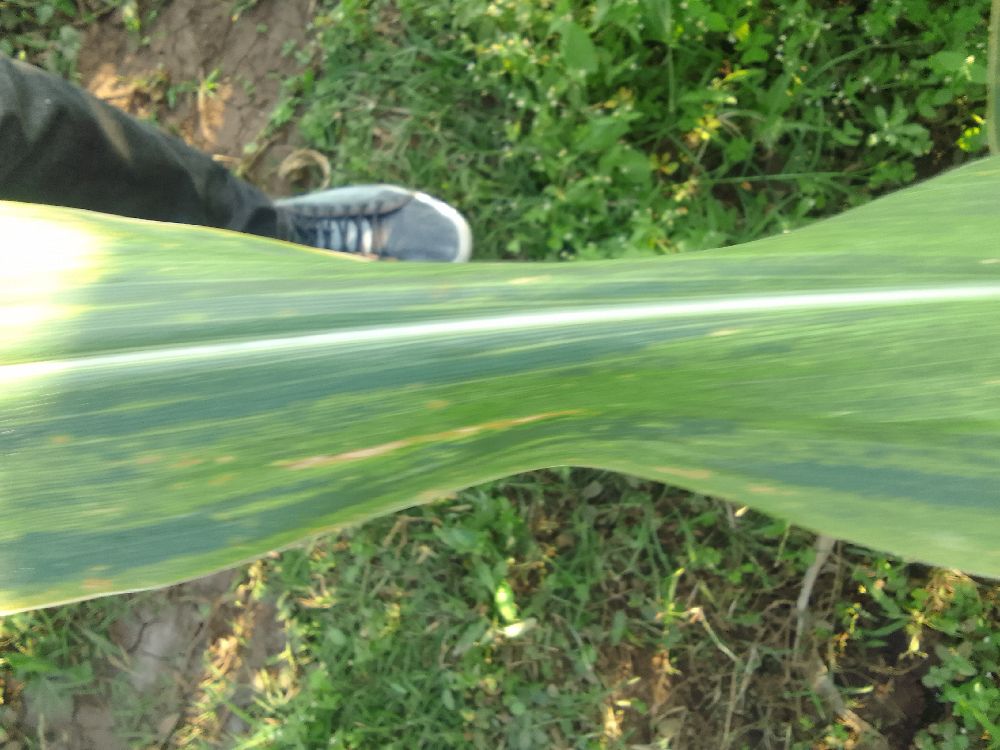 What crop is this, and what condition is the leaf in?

maize, maize lethal necrosis
